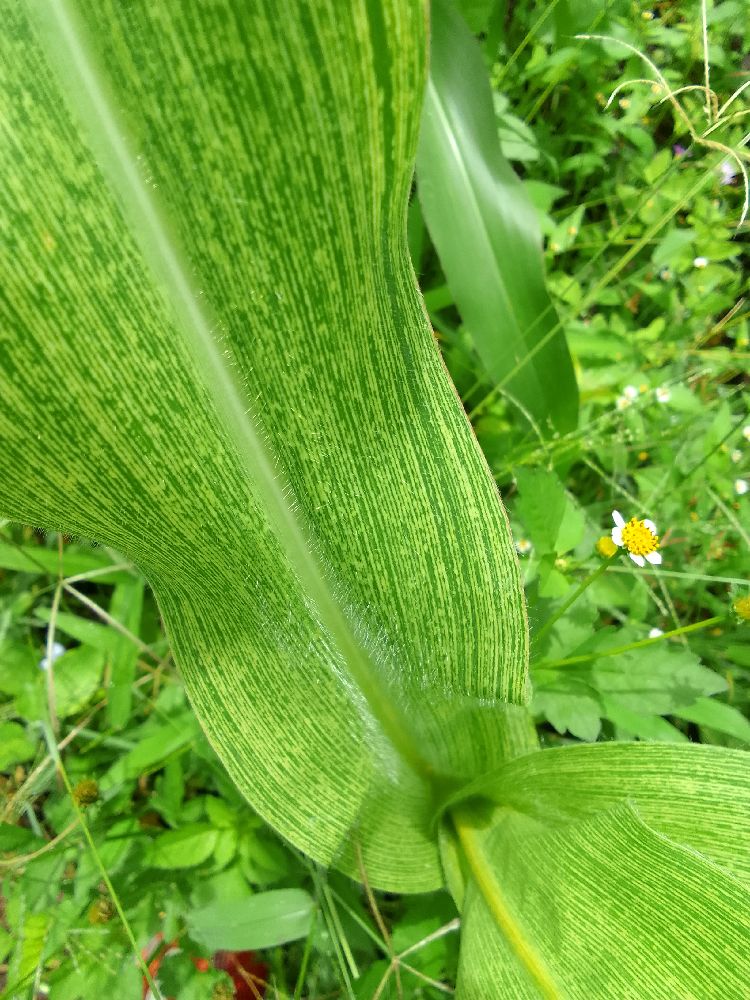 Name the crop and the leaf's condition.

maize, maize streak virus
